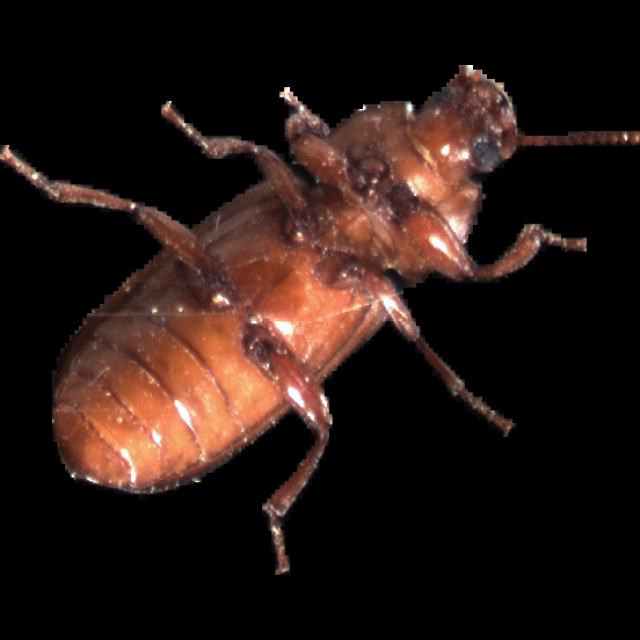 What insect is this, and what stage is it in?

mealworm beetle
